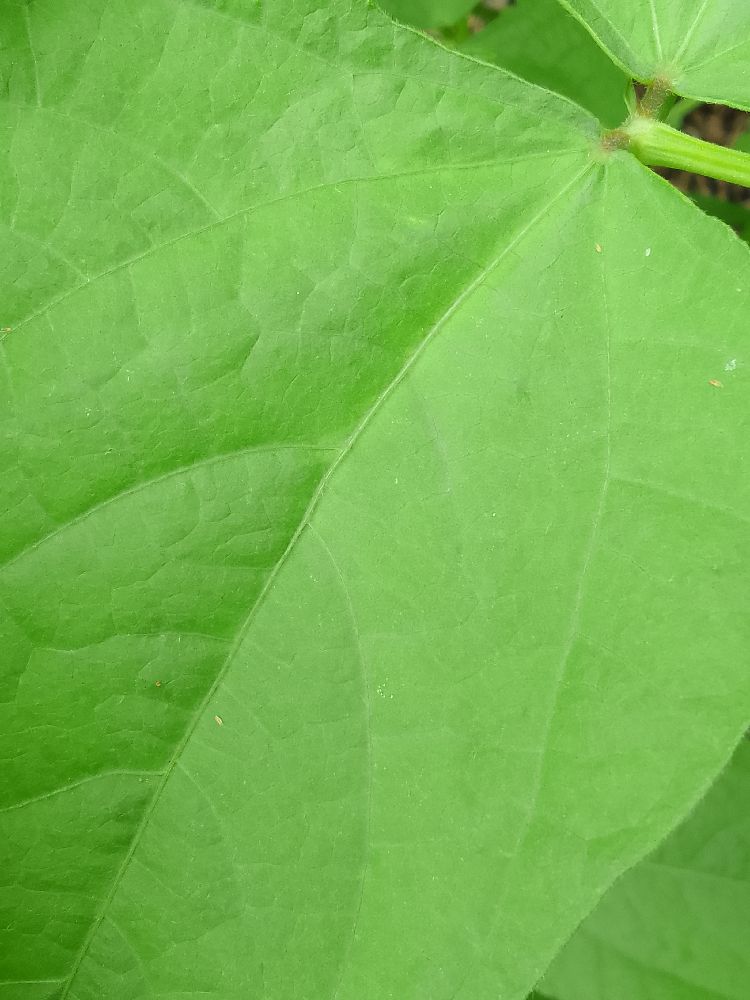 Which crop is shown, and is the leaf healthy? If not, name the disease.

common bean, healthy
